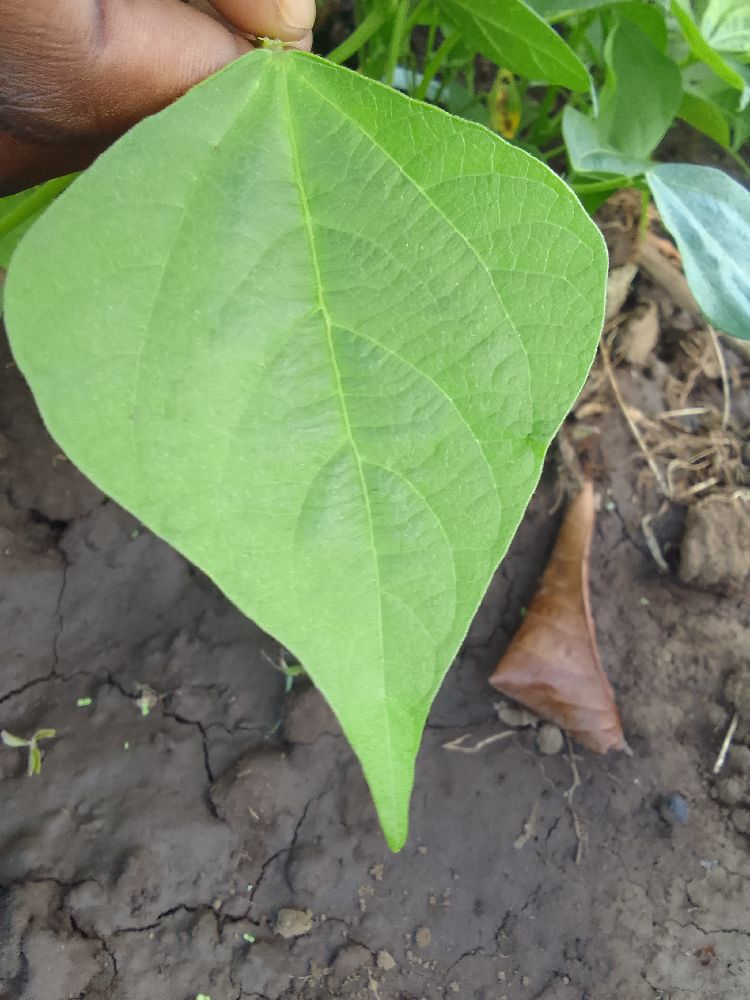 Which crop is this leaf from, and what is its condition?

common bean, healthy
